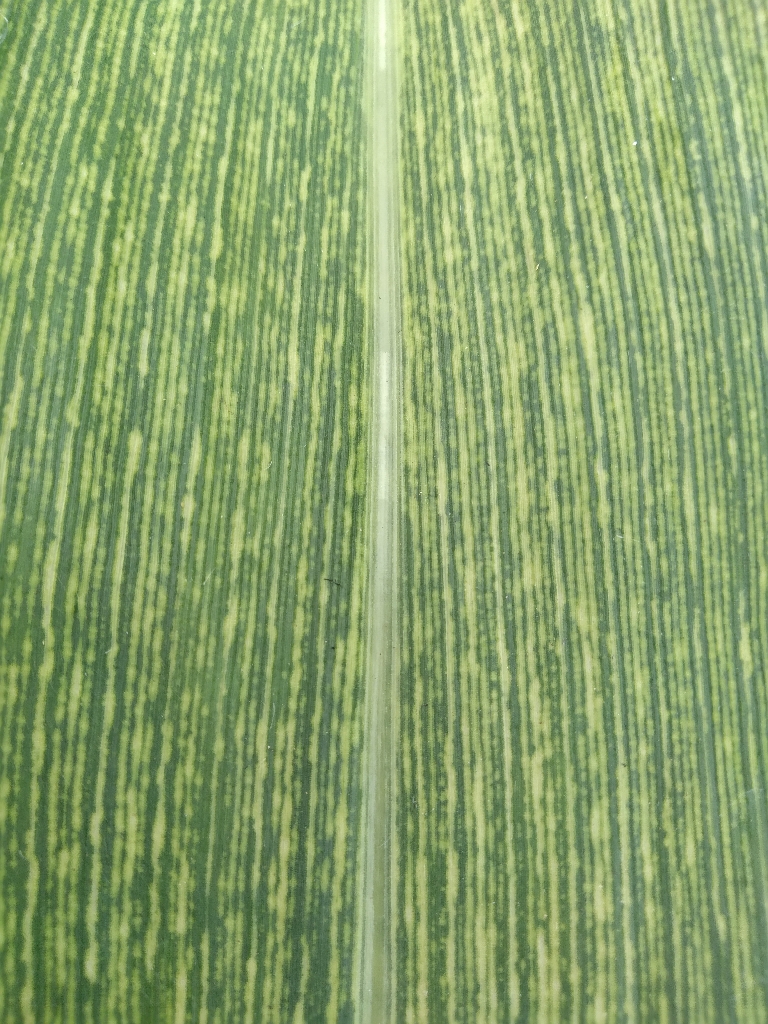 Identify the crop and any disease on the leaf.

maize, maize streak virus
